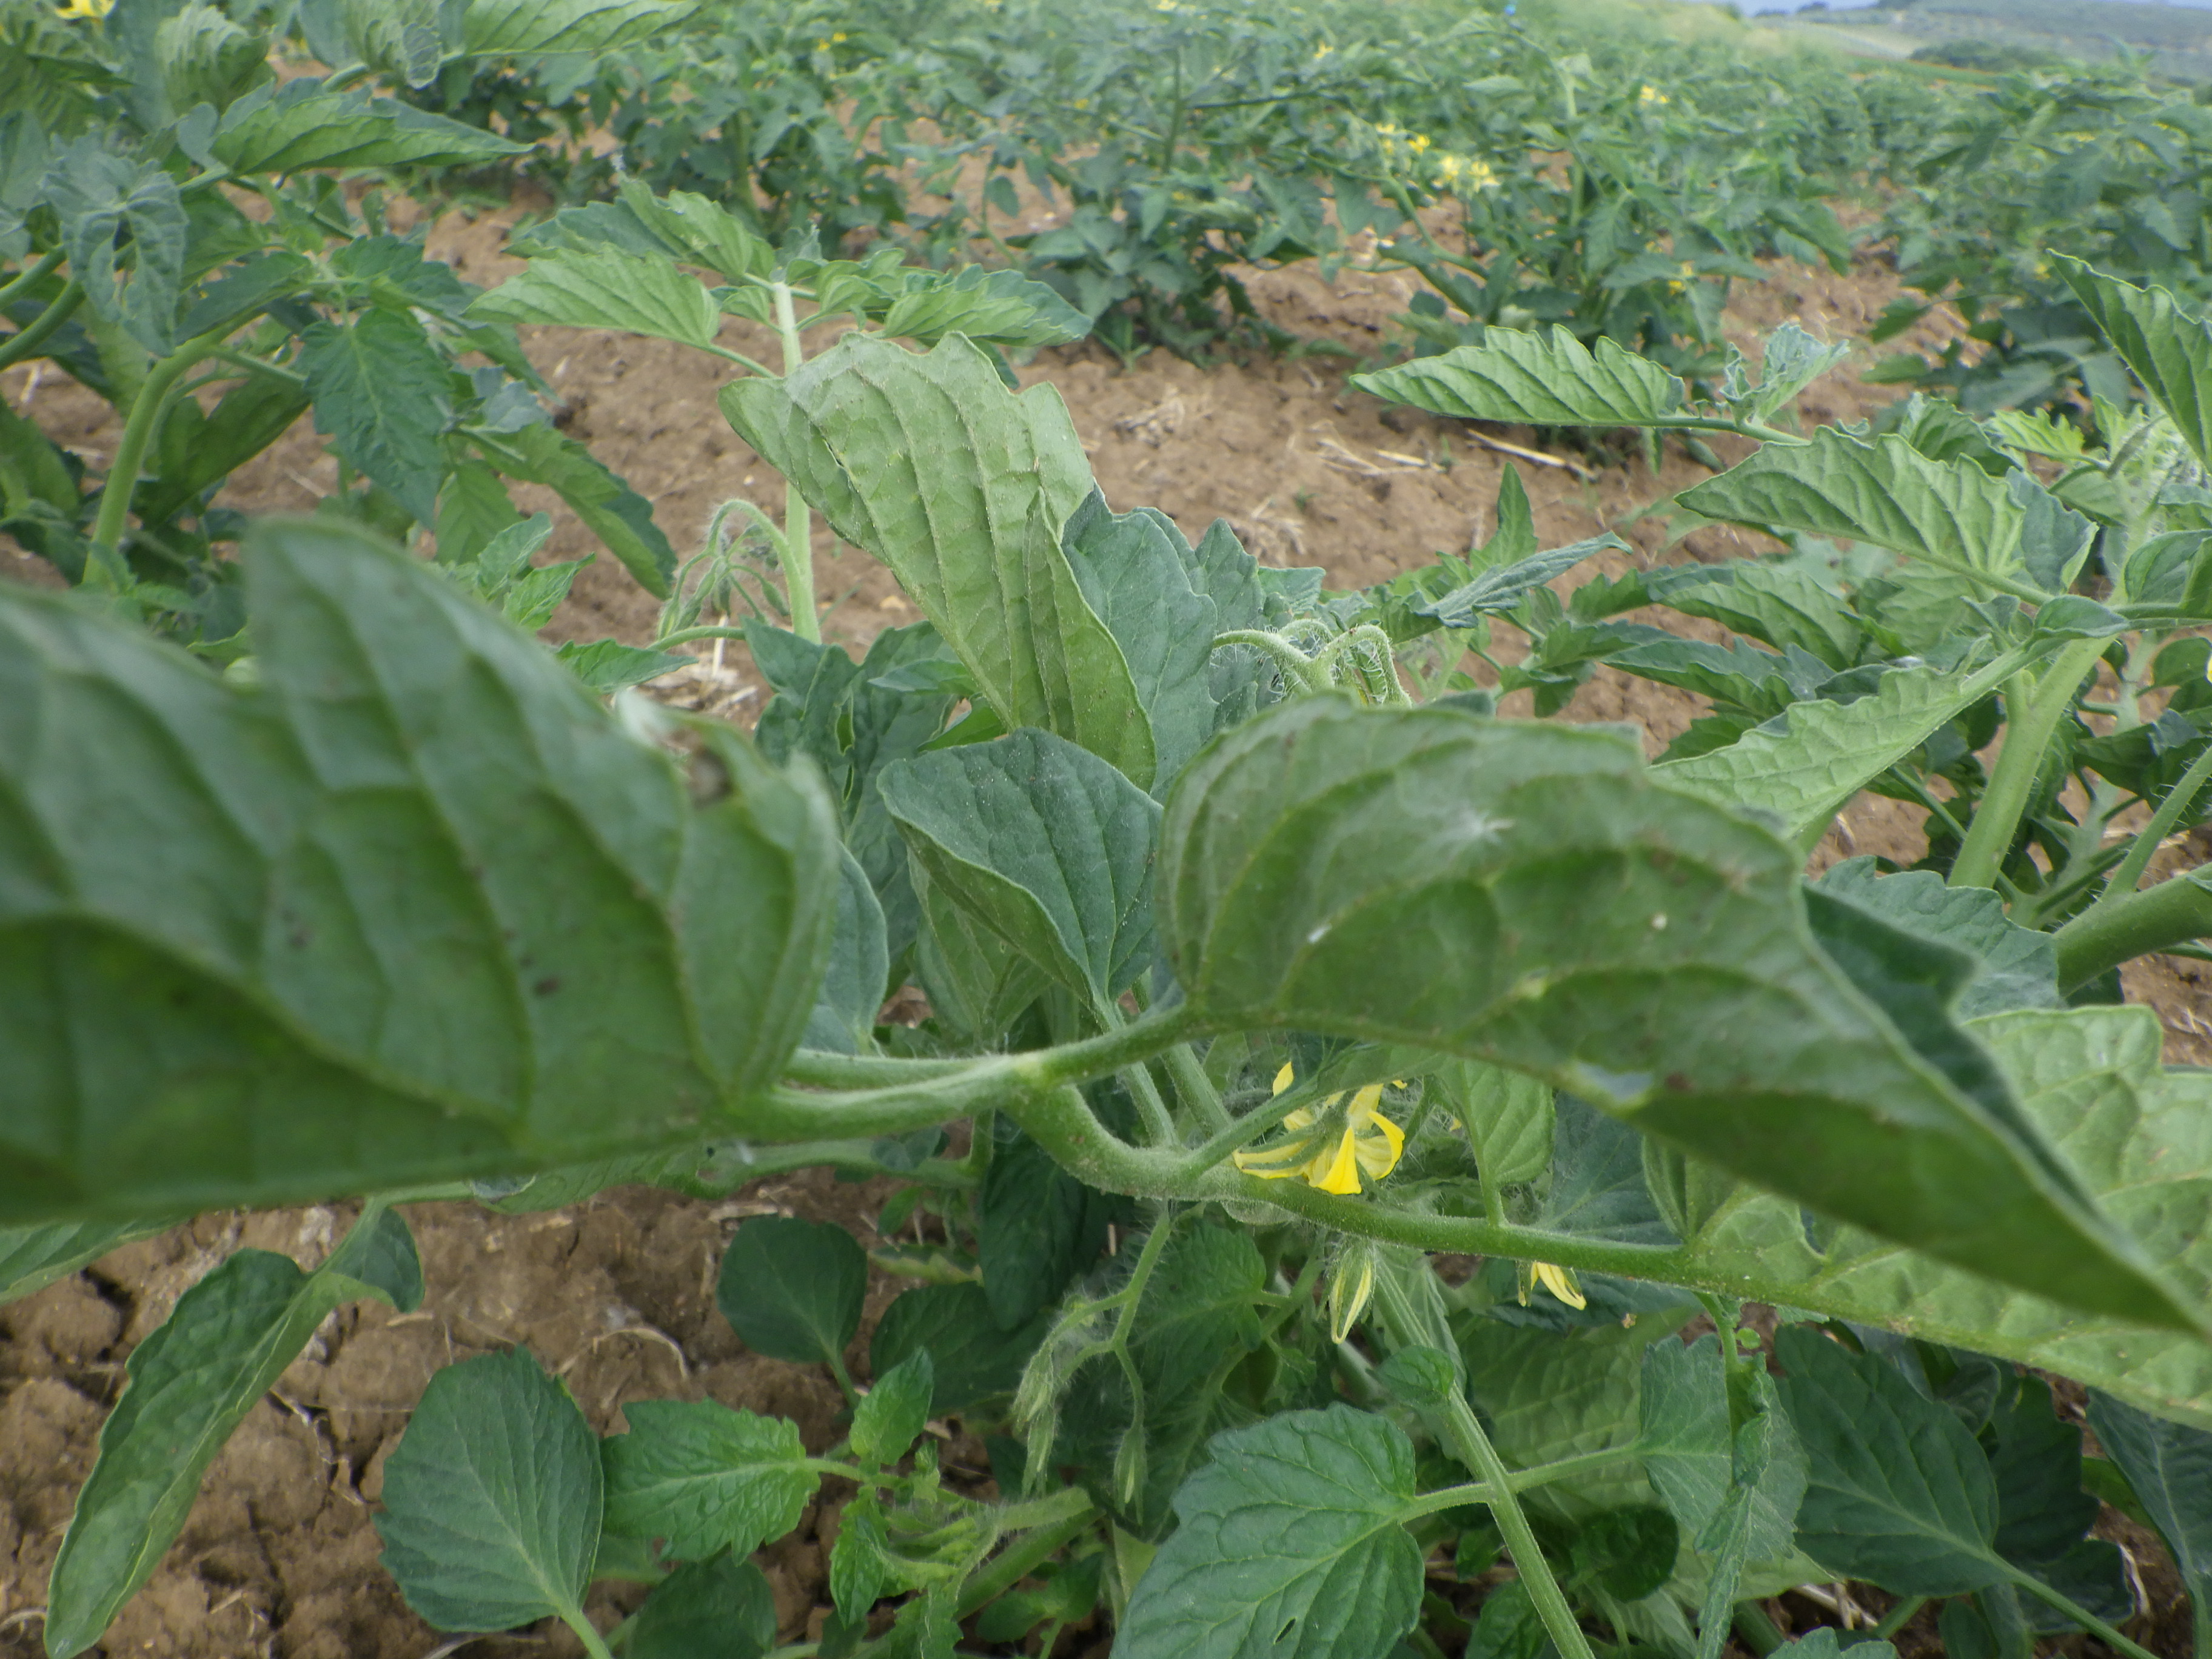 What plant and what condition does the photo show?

tomato, healthy
